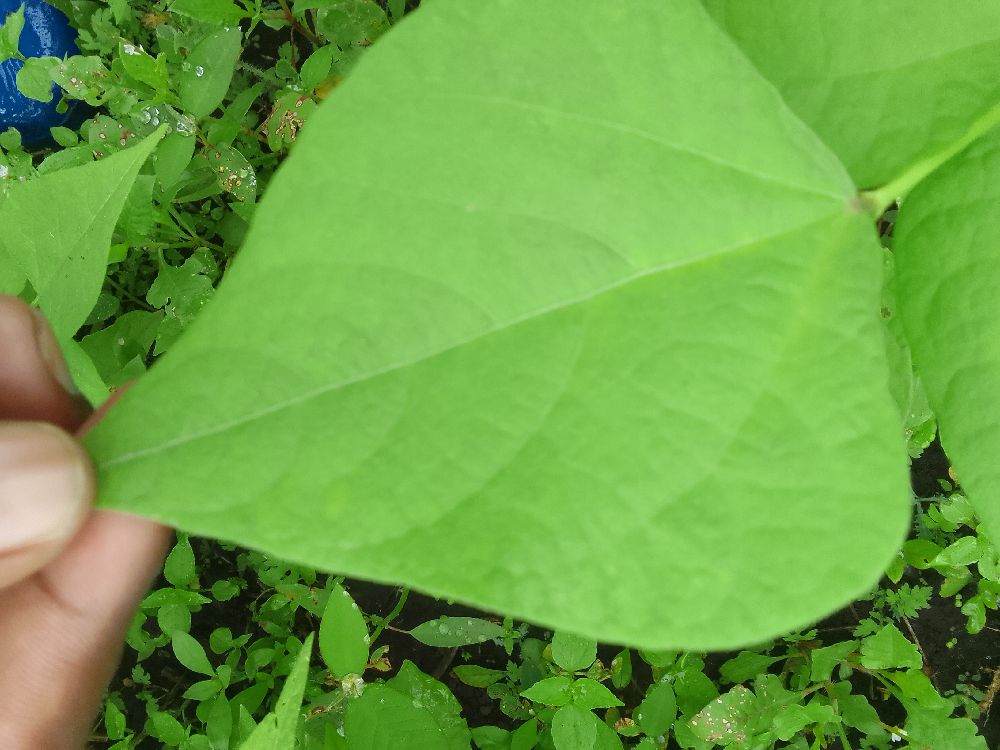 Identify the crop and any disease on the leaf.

common bean, healthy
